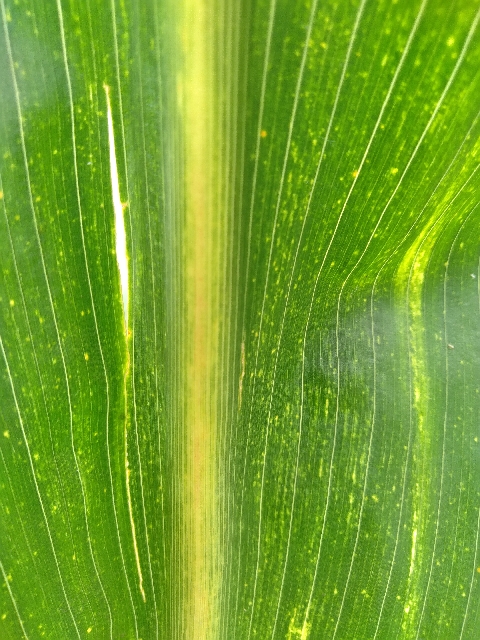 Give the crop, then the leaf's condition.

maize, maize lethal necrosis
